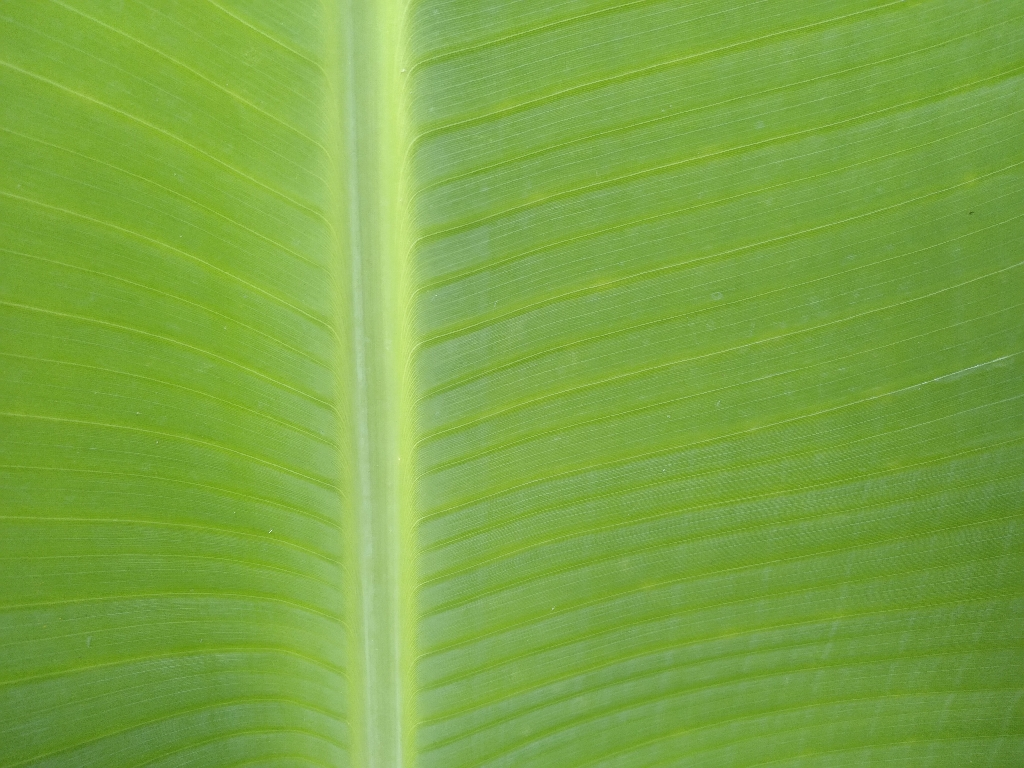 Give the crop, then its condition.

banana, healthy
